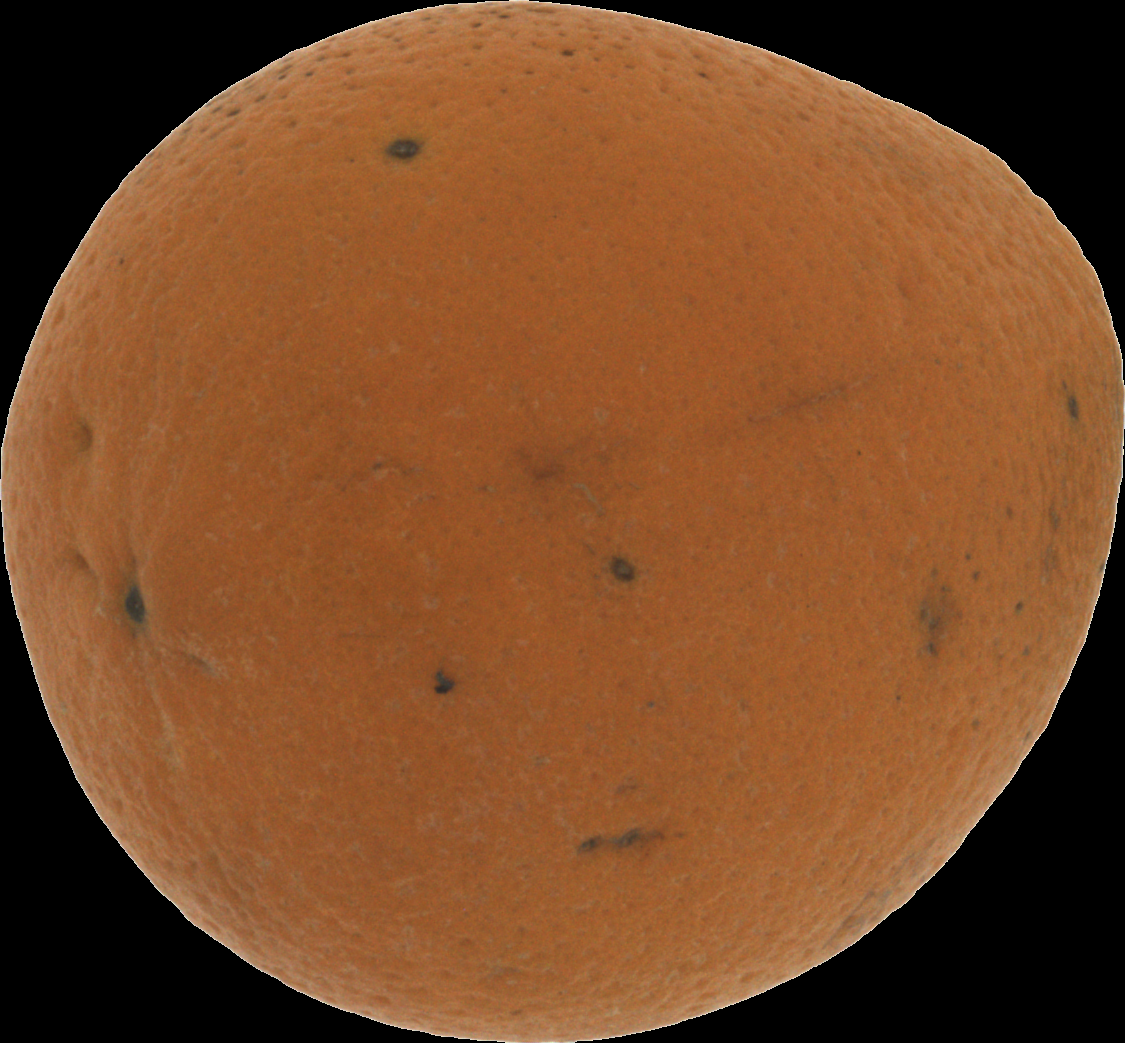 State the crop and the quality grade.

orange, bad
